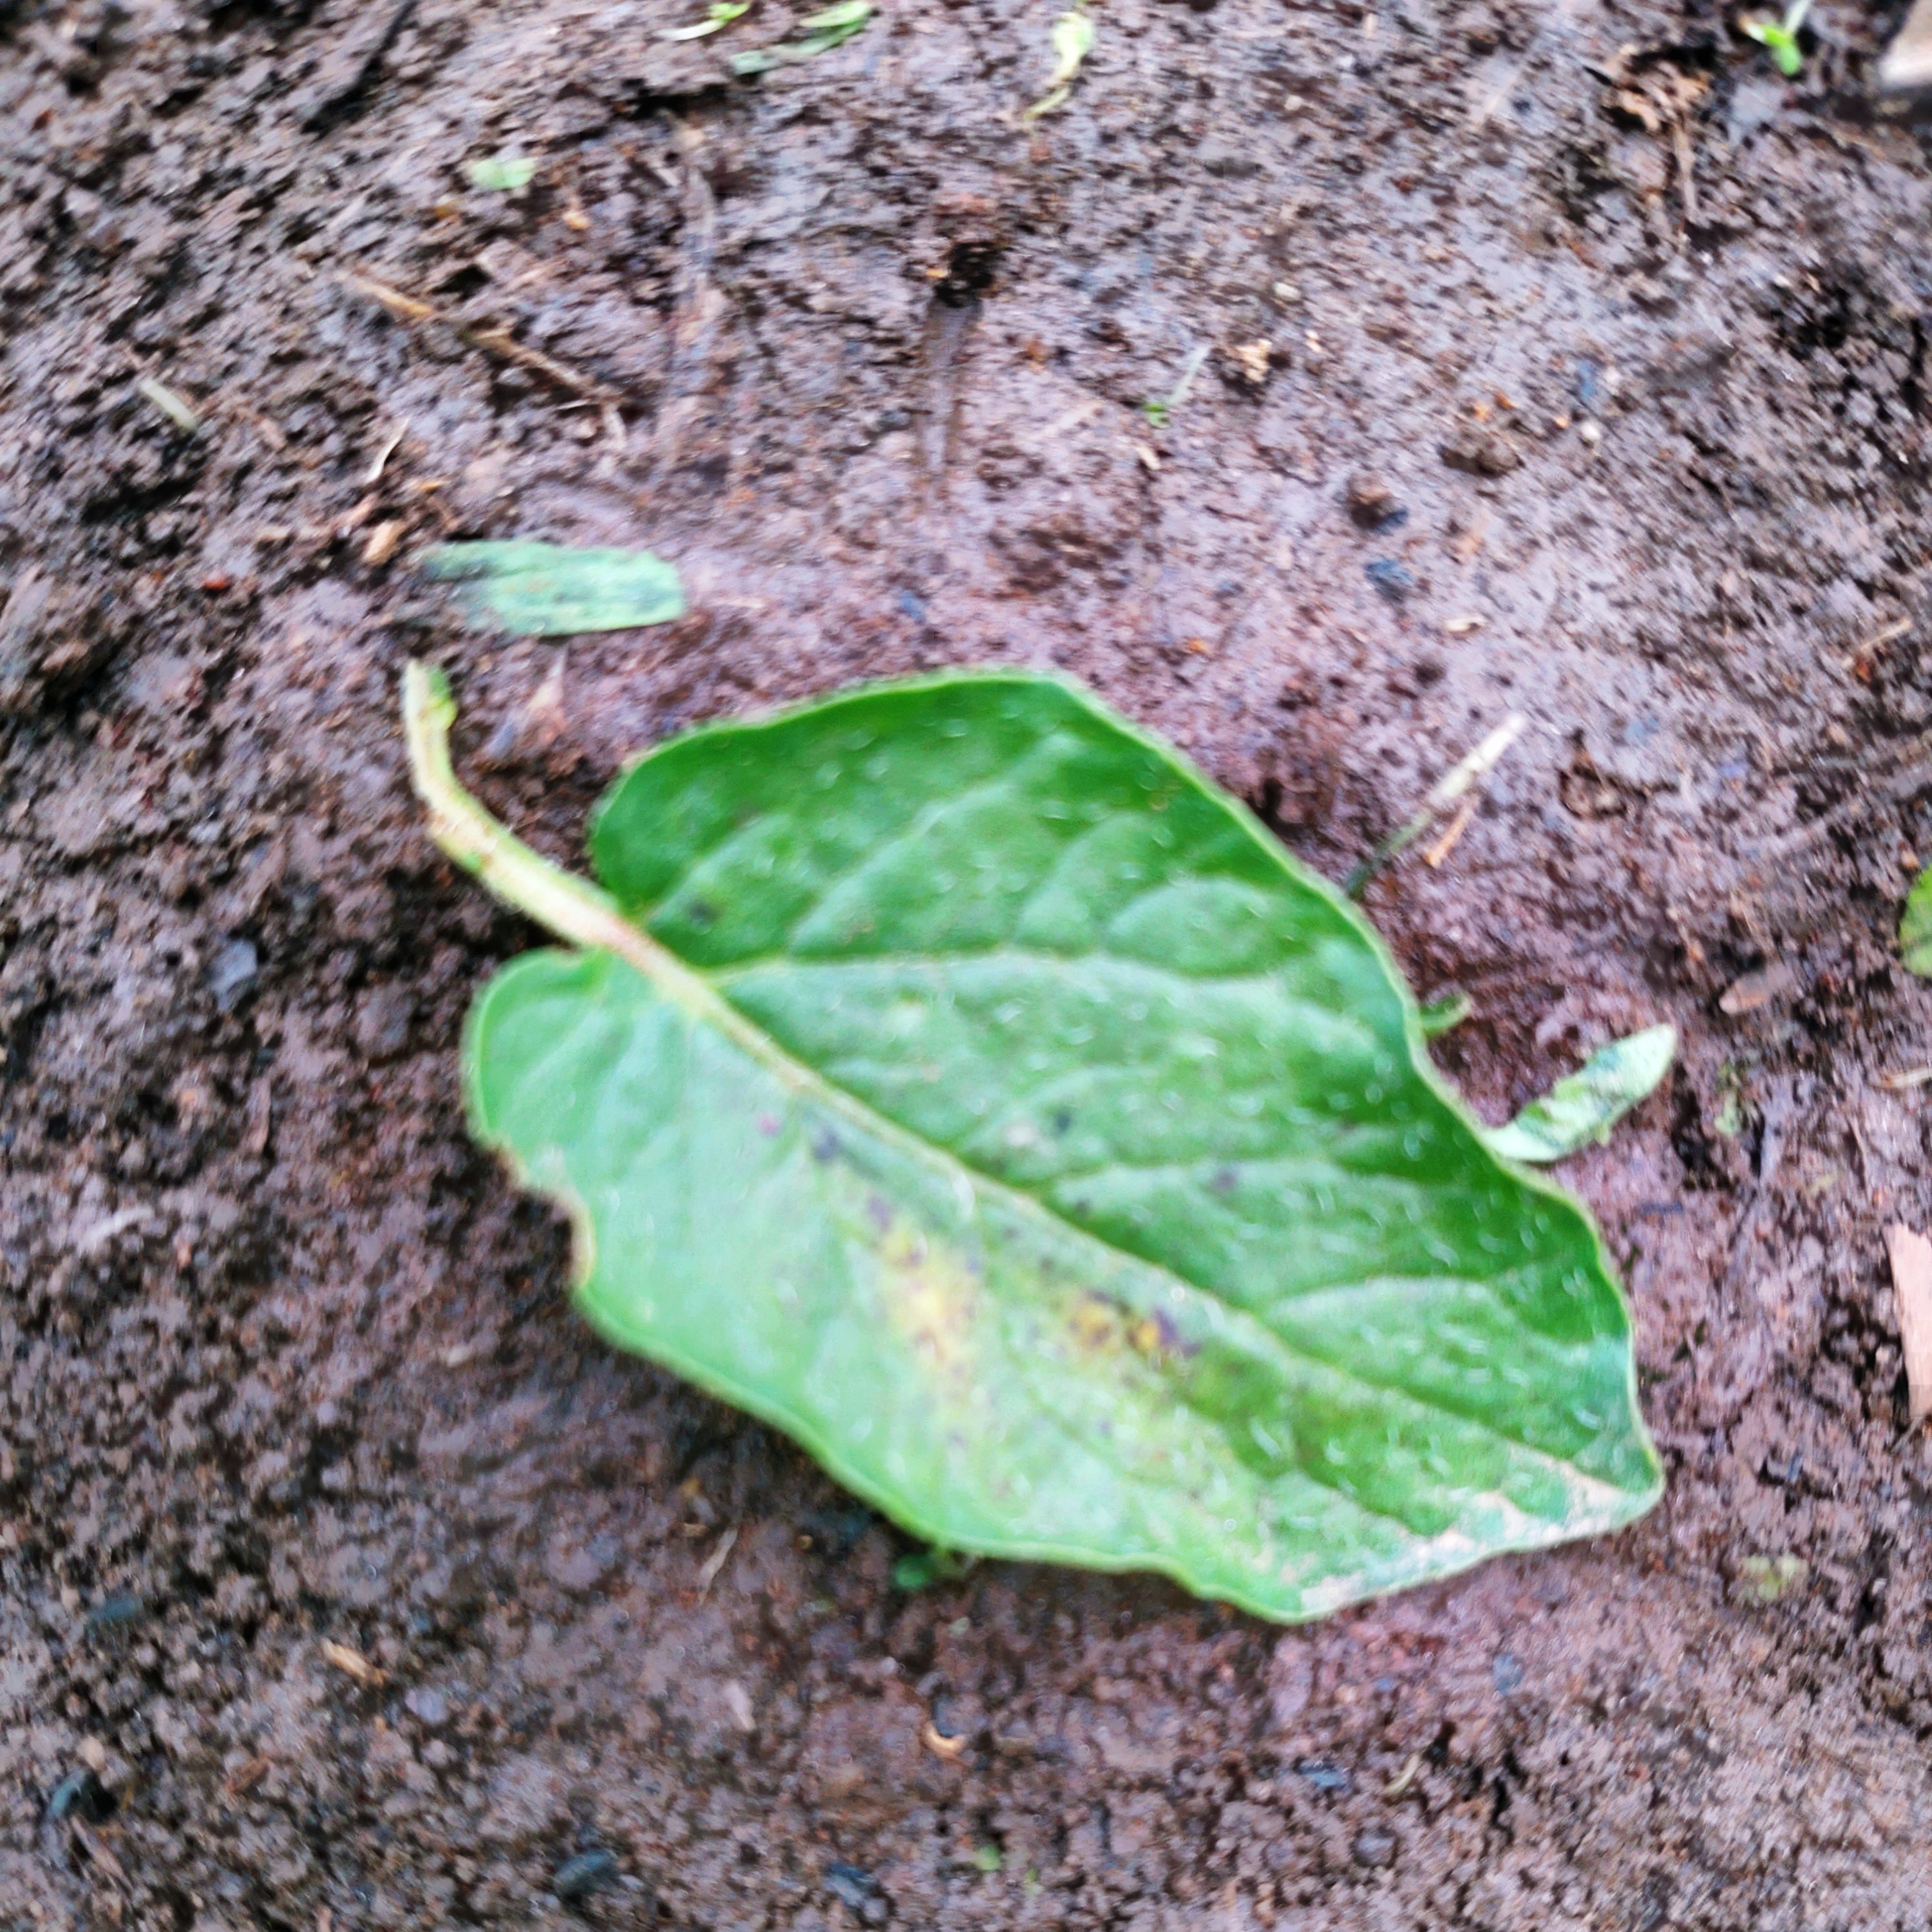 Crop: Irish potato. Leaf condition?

late blight
